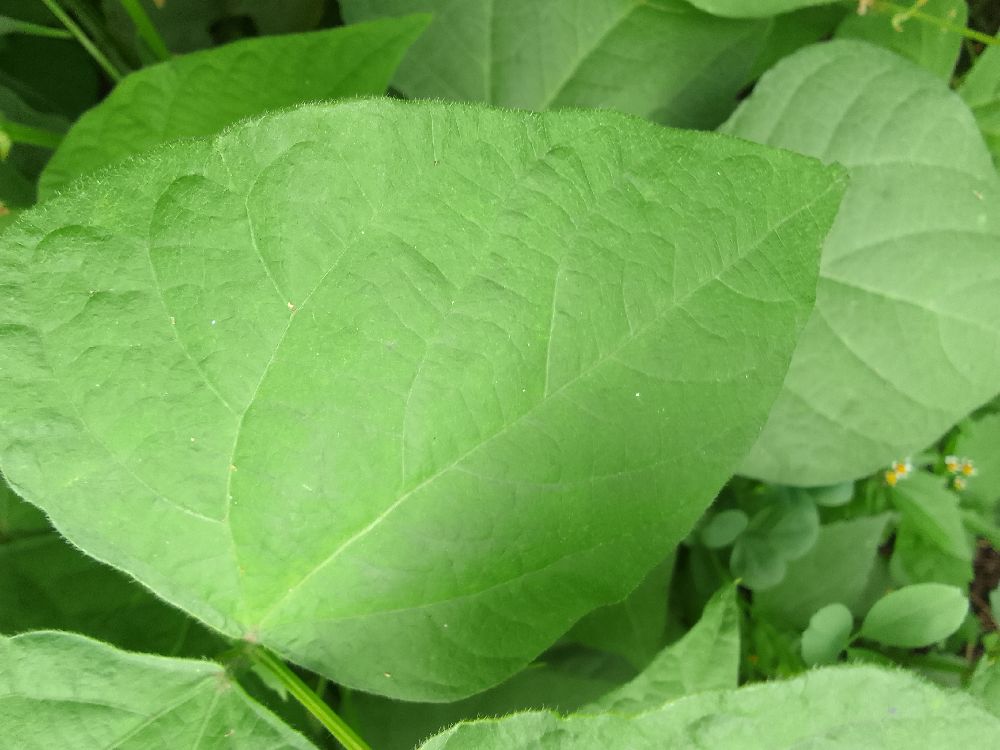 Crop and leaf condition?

common bean, healthy
